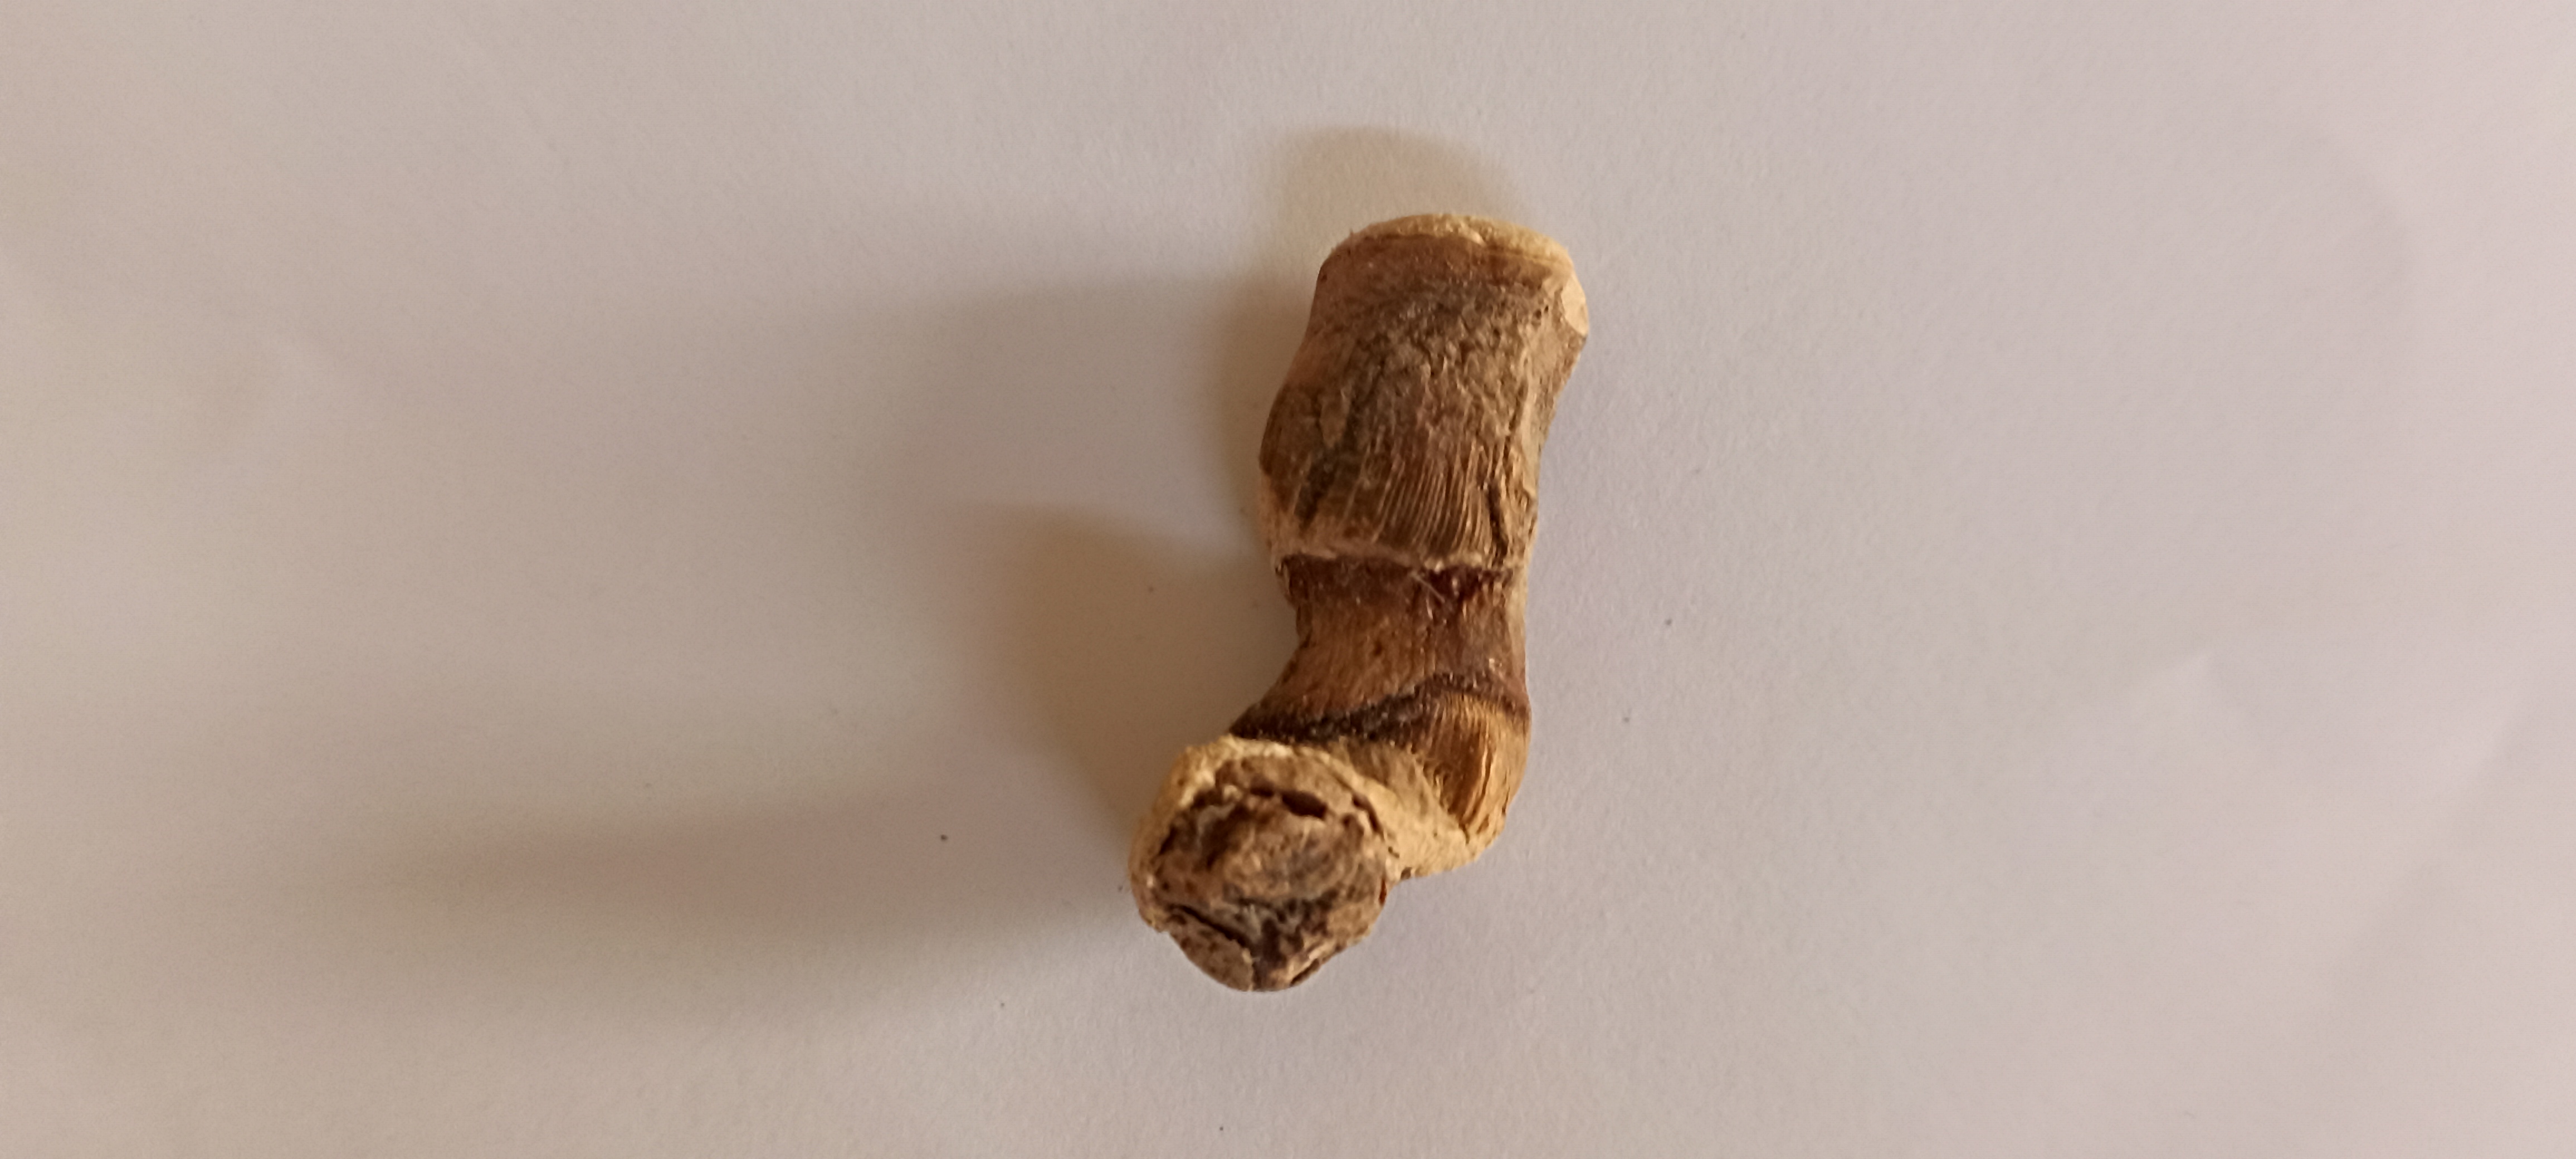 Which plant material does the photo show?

vekhand
